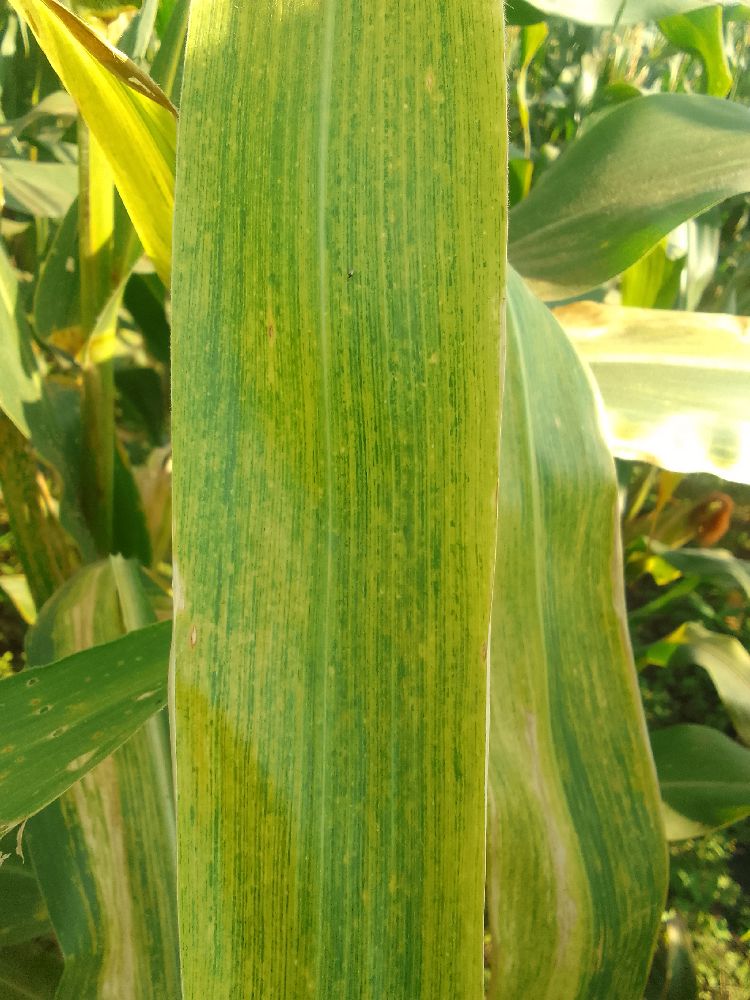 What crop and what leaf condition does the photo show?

maize, maize lethal necrosis
